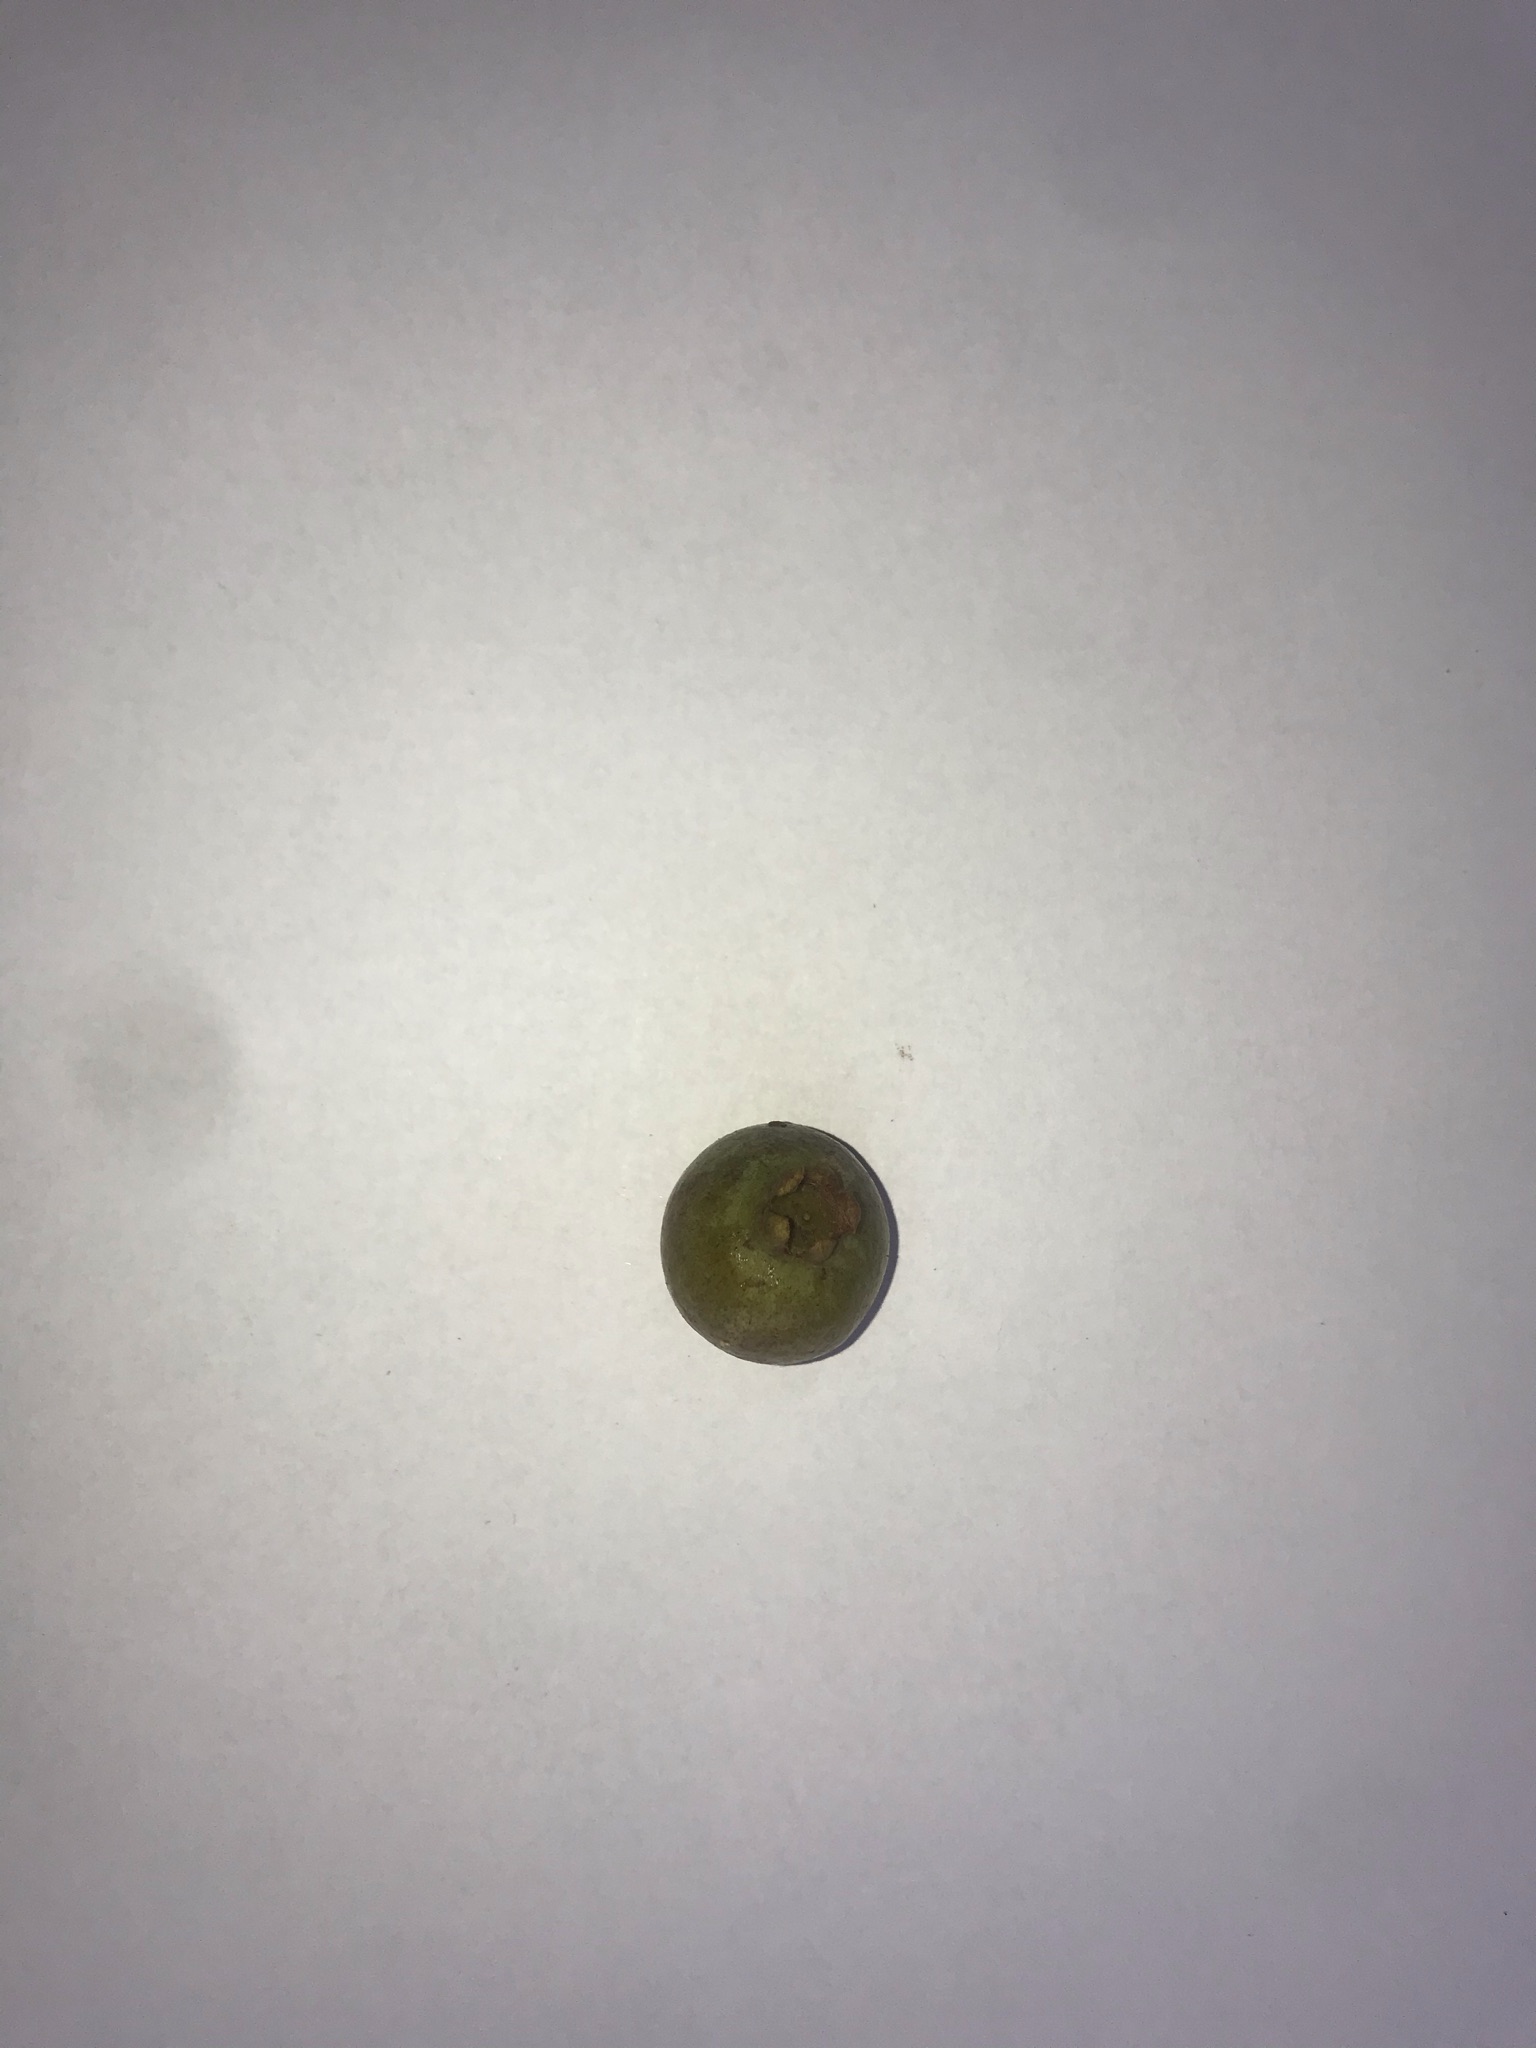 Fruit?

gabiroba
